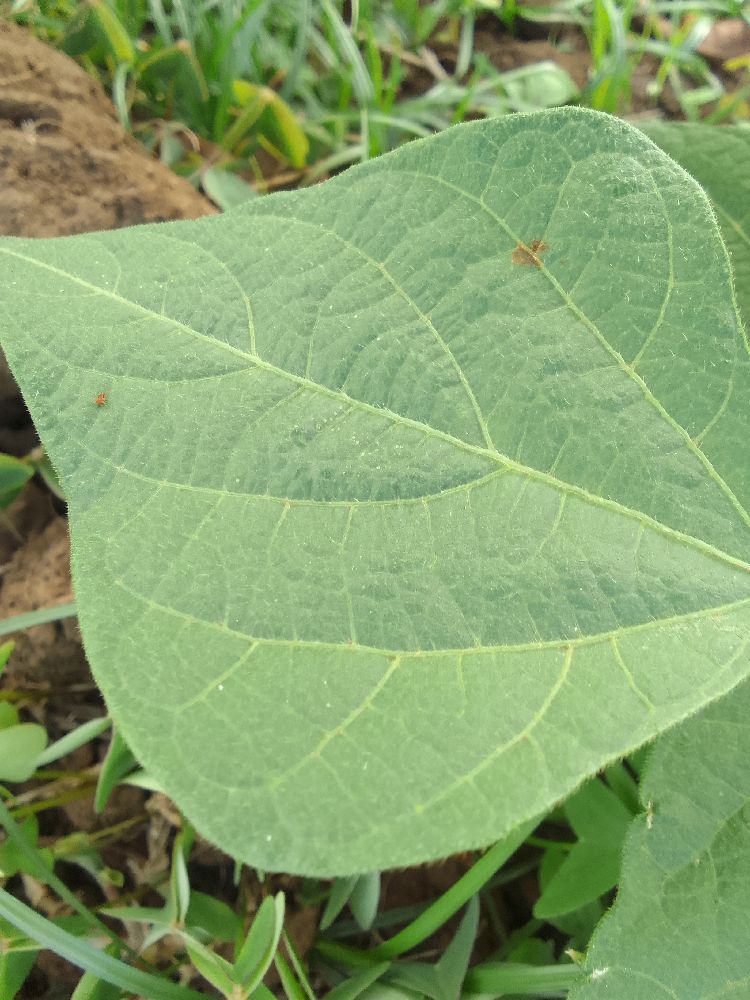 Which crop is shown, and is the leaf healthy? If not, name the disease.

common bean, healthy
